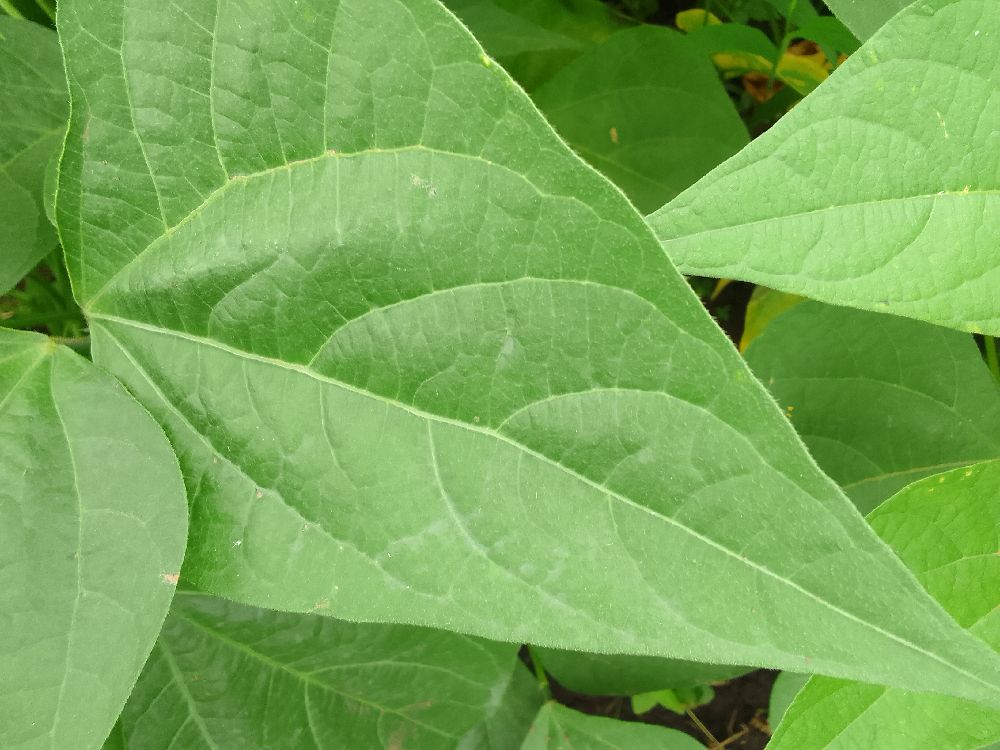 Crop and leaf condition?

common bean, healthy
